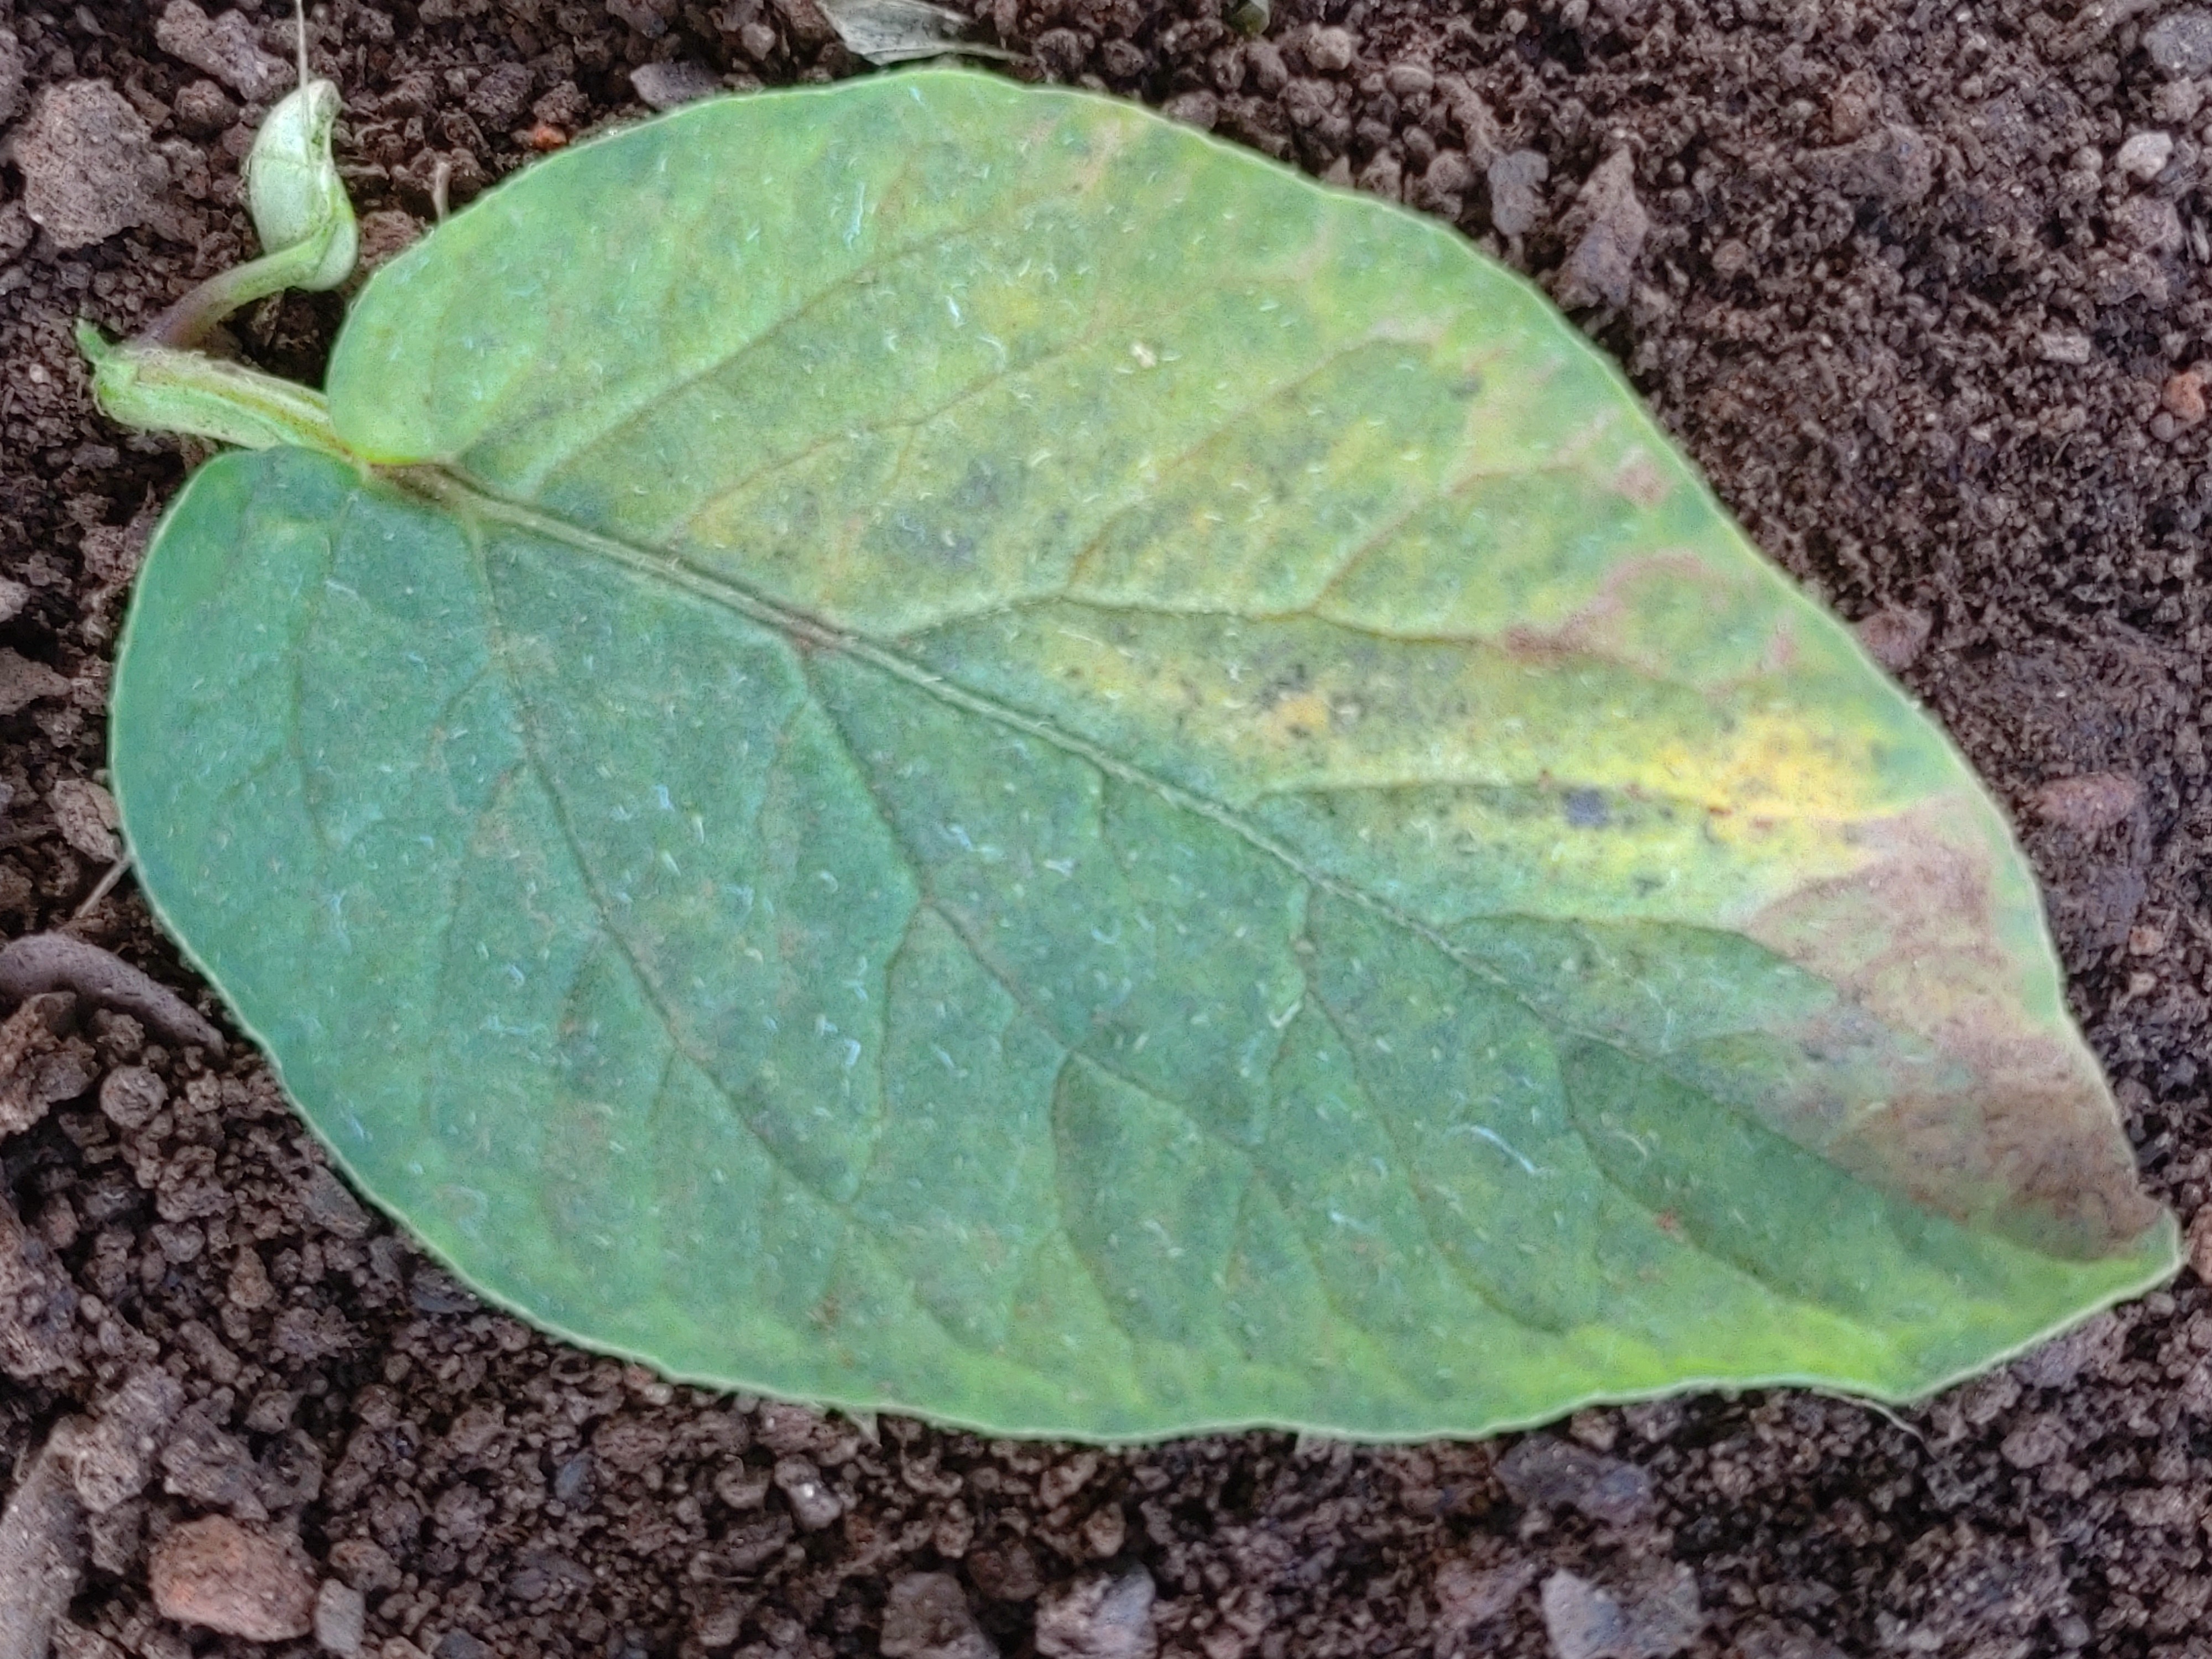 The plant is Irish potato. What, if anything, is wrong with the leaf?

late blight
